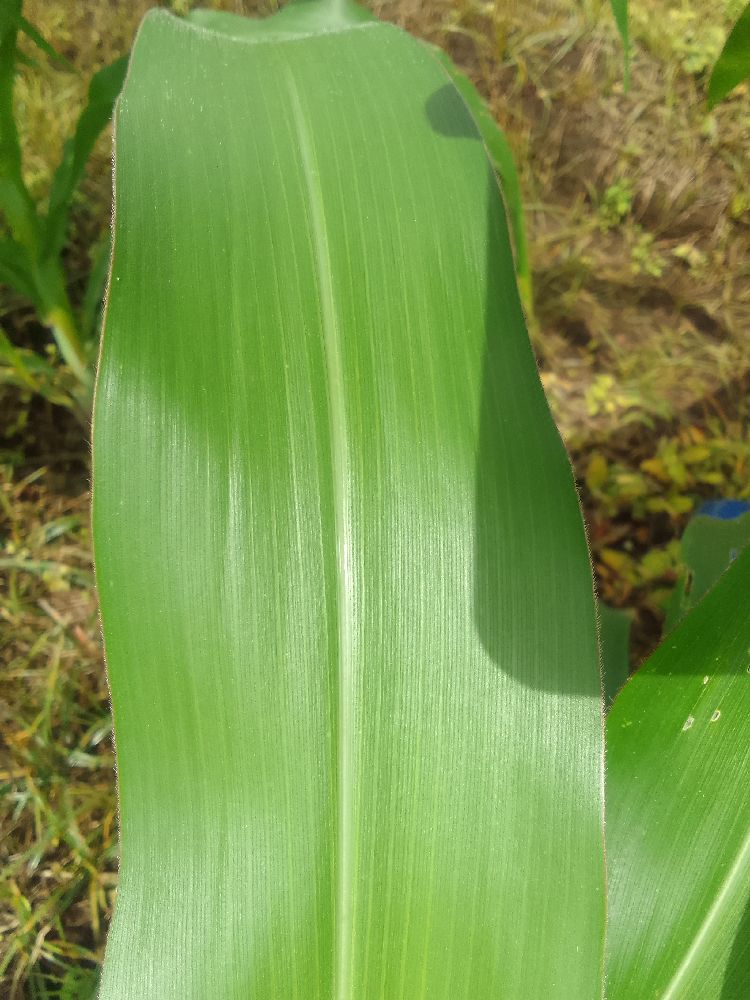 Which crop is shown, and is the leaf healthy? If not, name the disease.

maize, healthy
